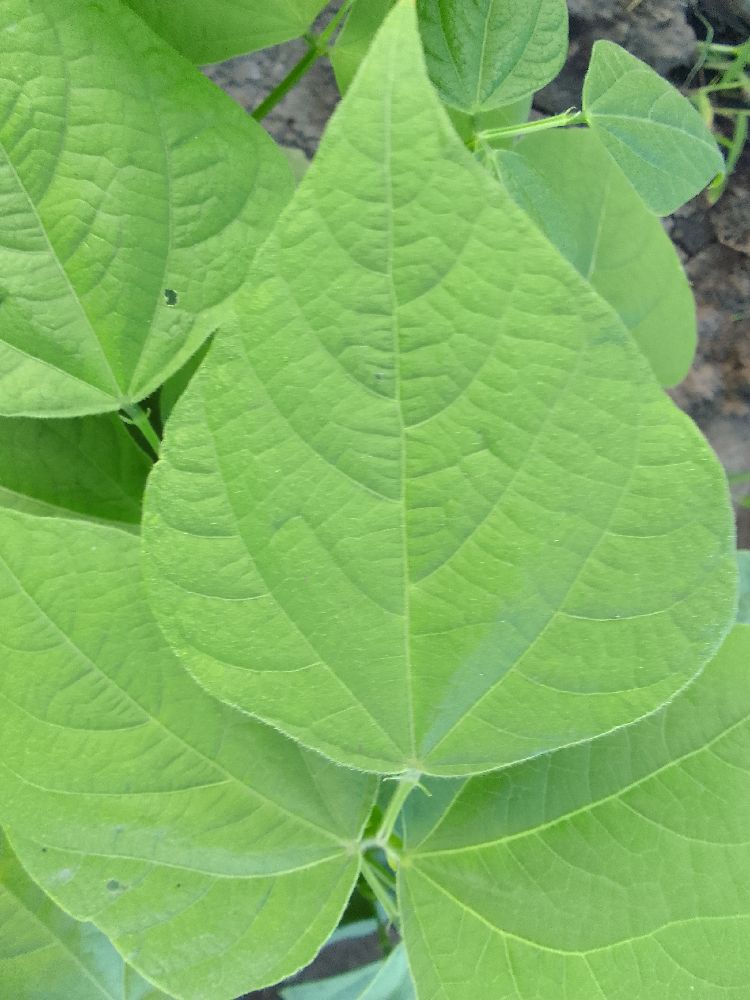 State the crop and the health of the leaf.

common bean, healthy
